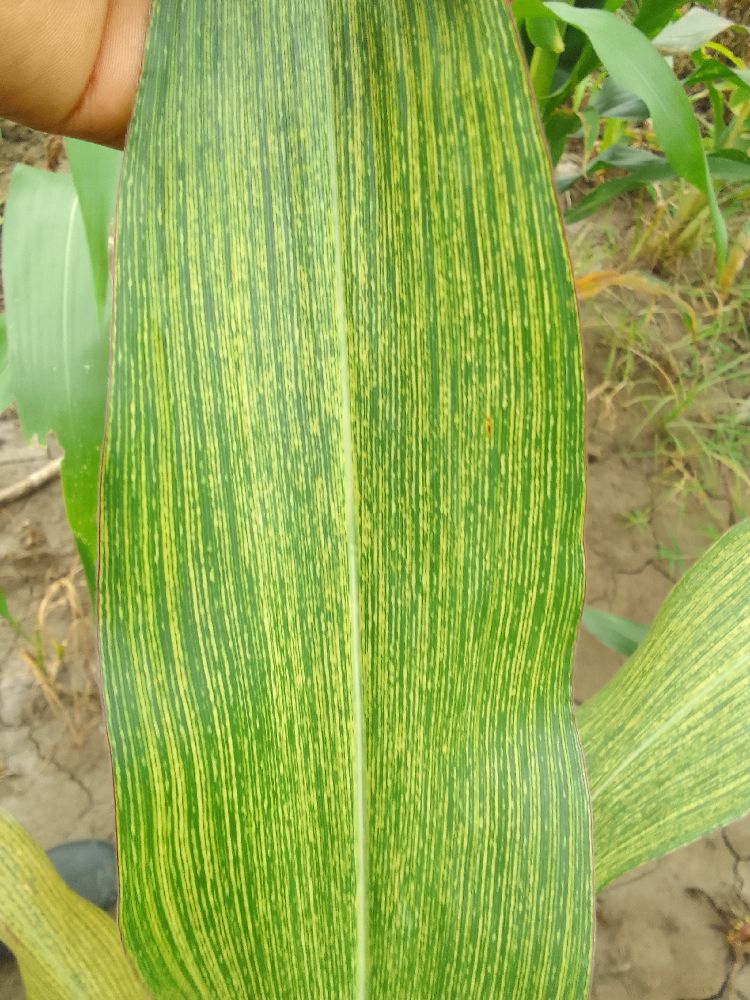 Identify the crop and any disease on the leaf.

maize, maize streak virus
